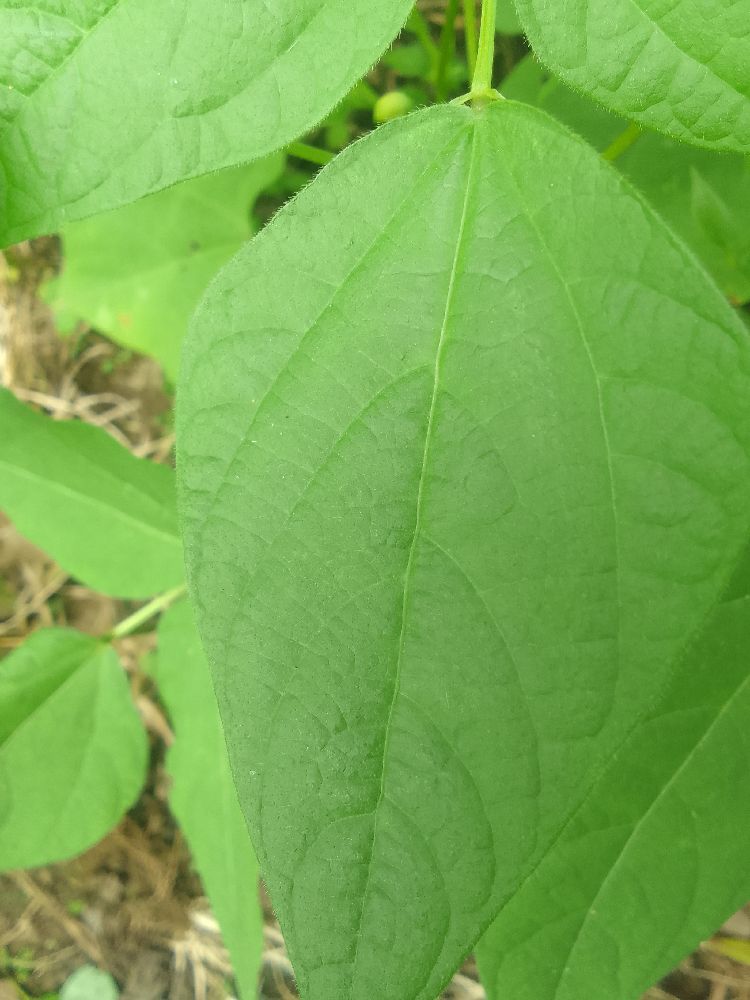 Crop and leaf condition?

common bean, healthy
